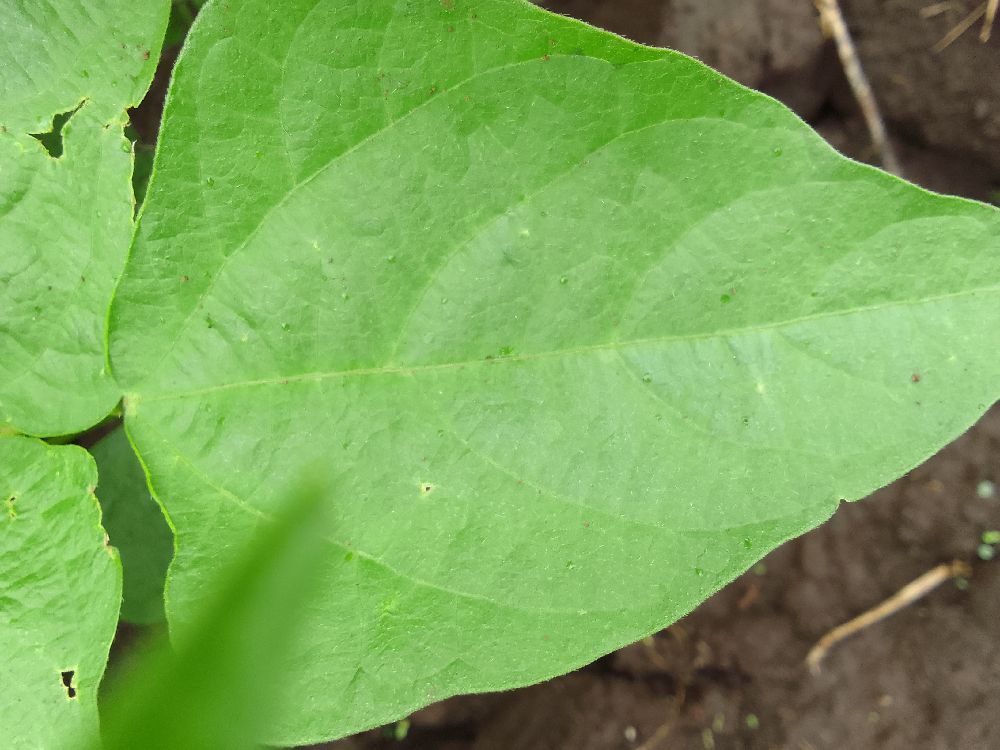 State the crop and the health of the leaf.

common bean, healthy
